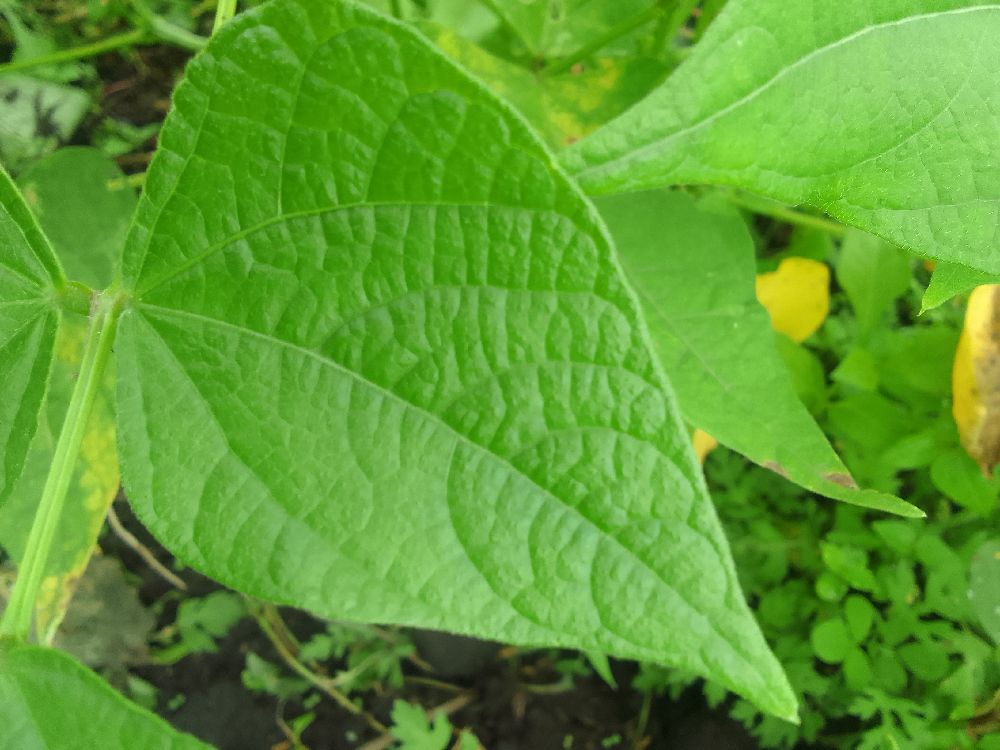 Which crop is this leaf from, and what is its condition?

common bean, healthy
